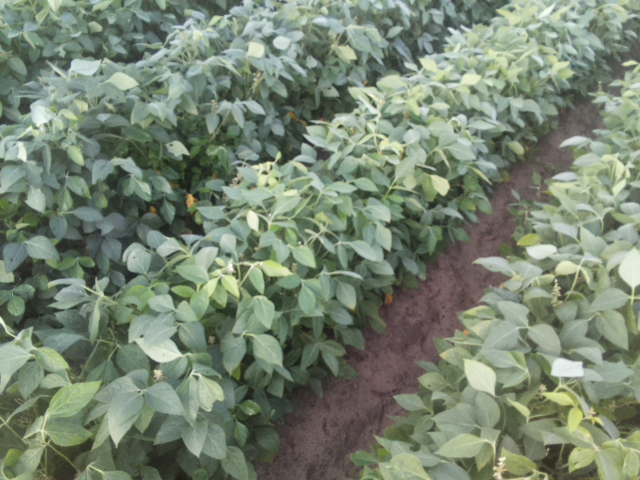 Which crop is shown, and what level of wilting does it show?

soybean, leaves with no wilting
